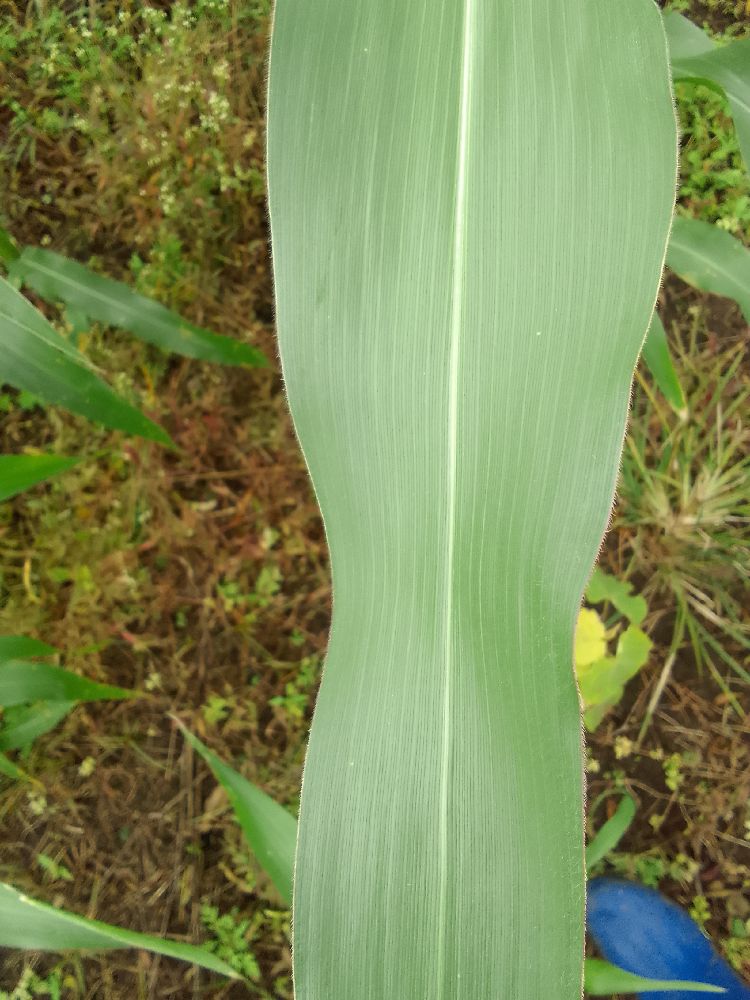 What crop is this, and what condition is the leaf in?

maize, healthy
